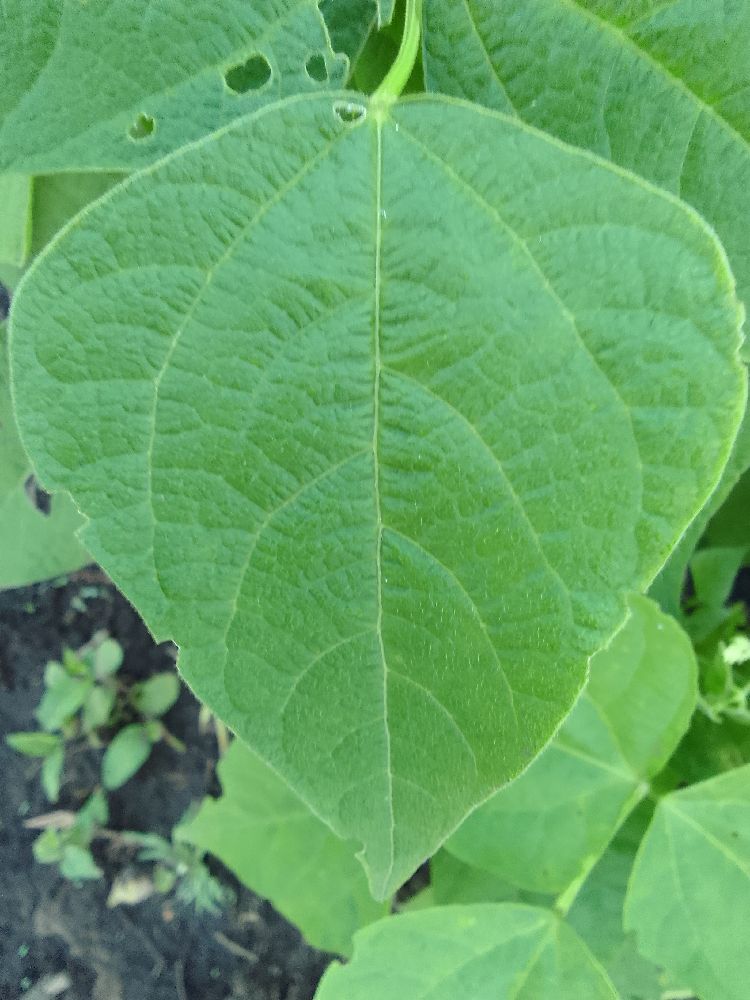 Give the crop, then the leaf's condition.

common bean, healthy
